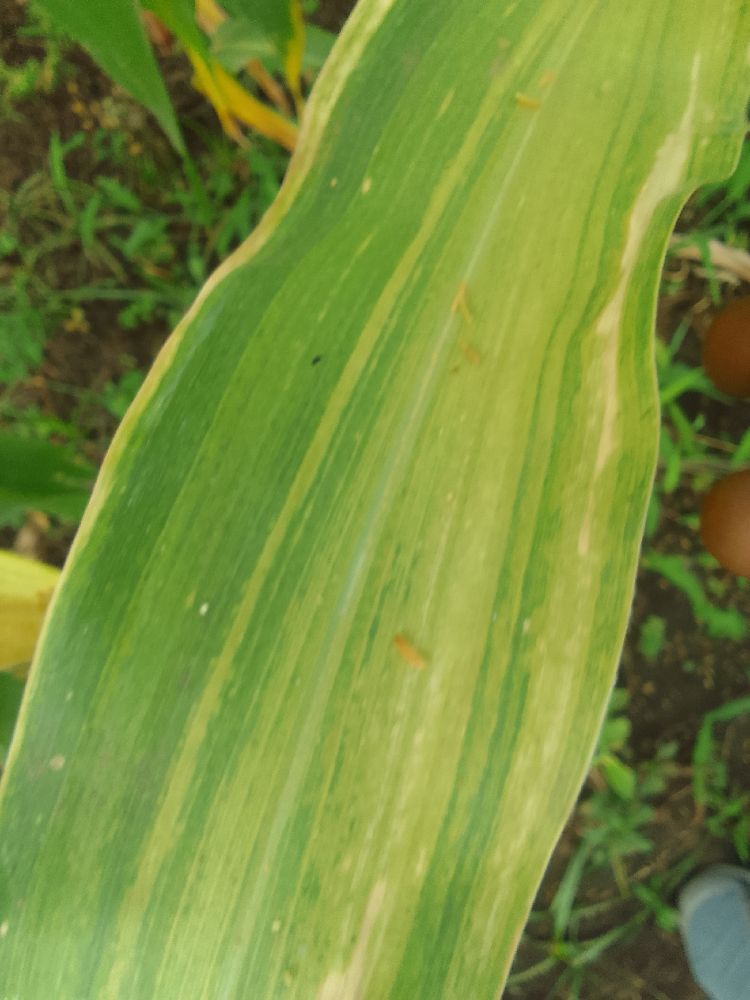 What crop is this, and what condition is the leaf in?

maize, maize lethal necrosis
